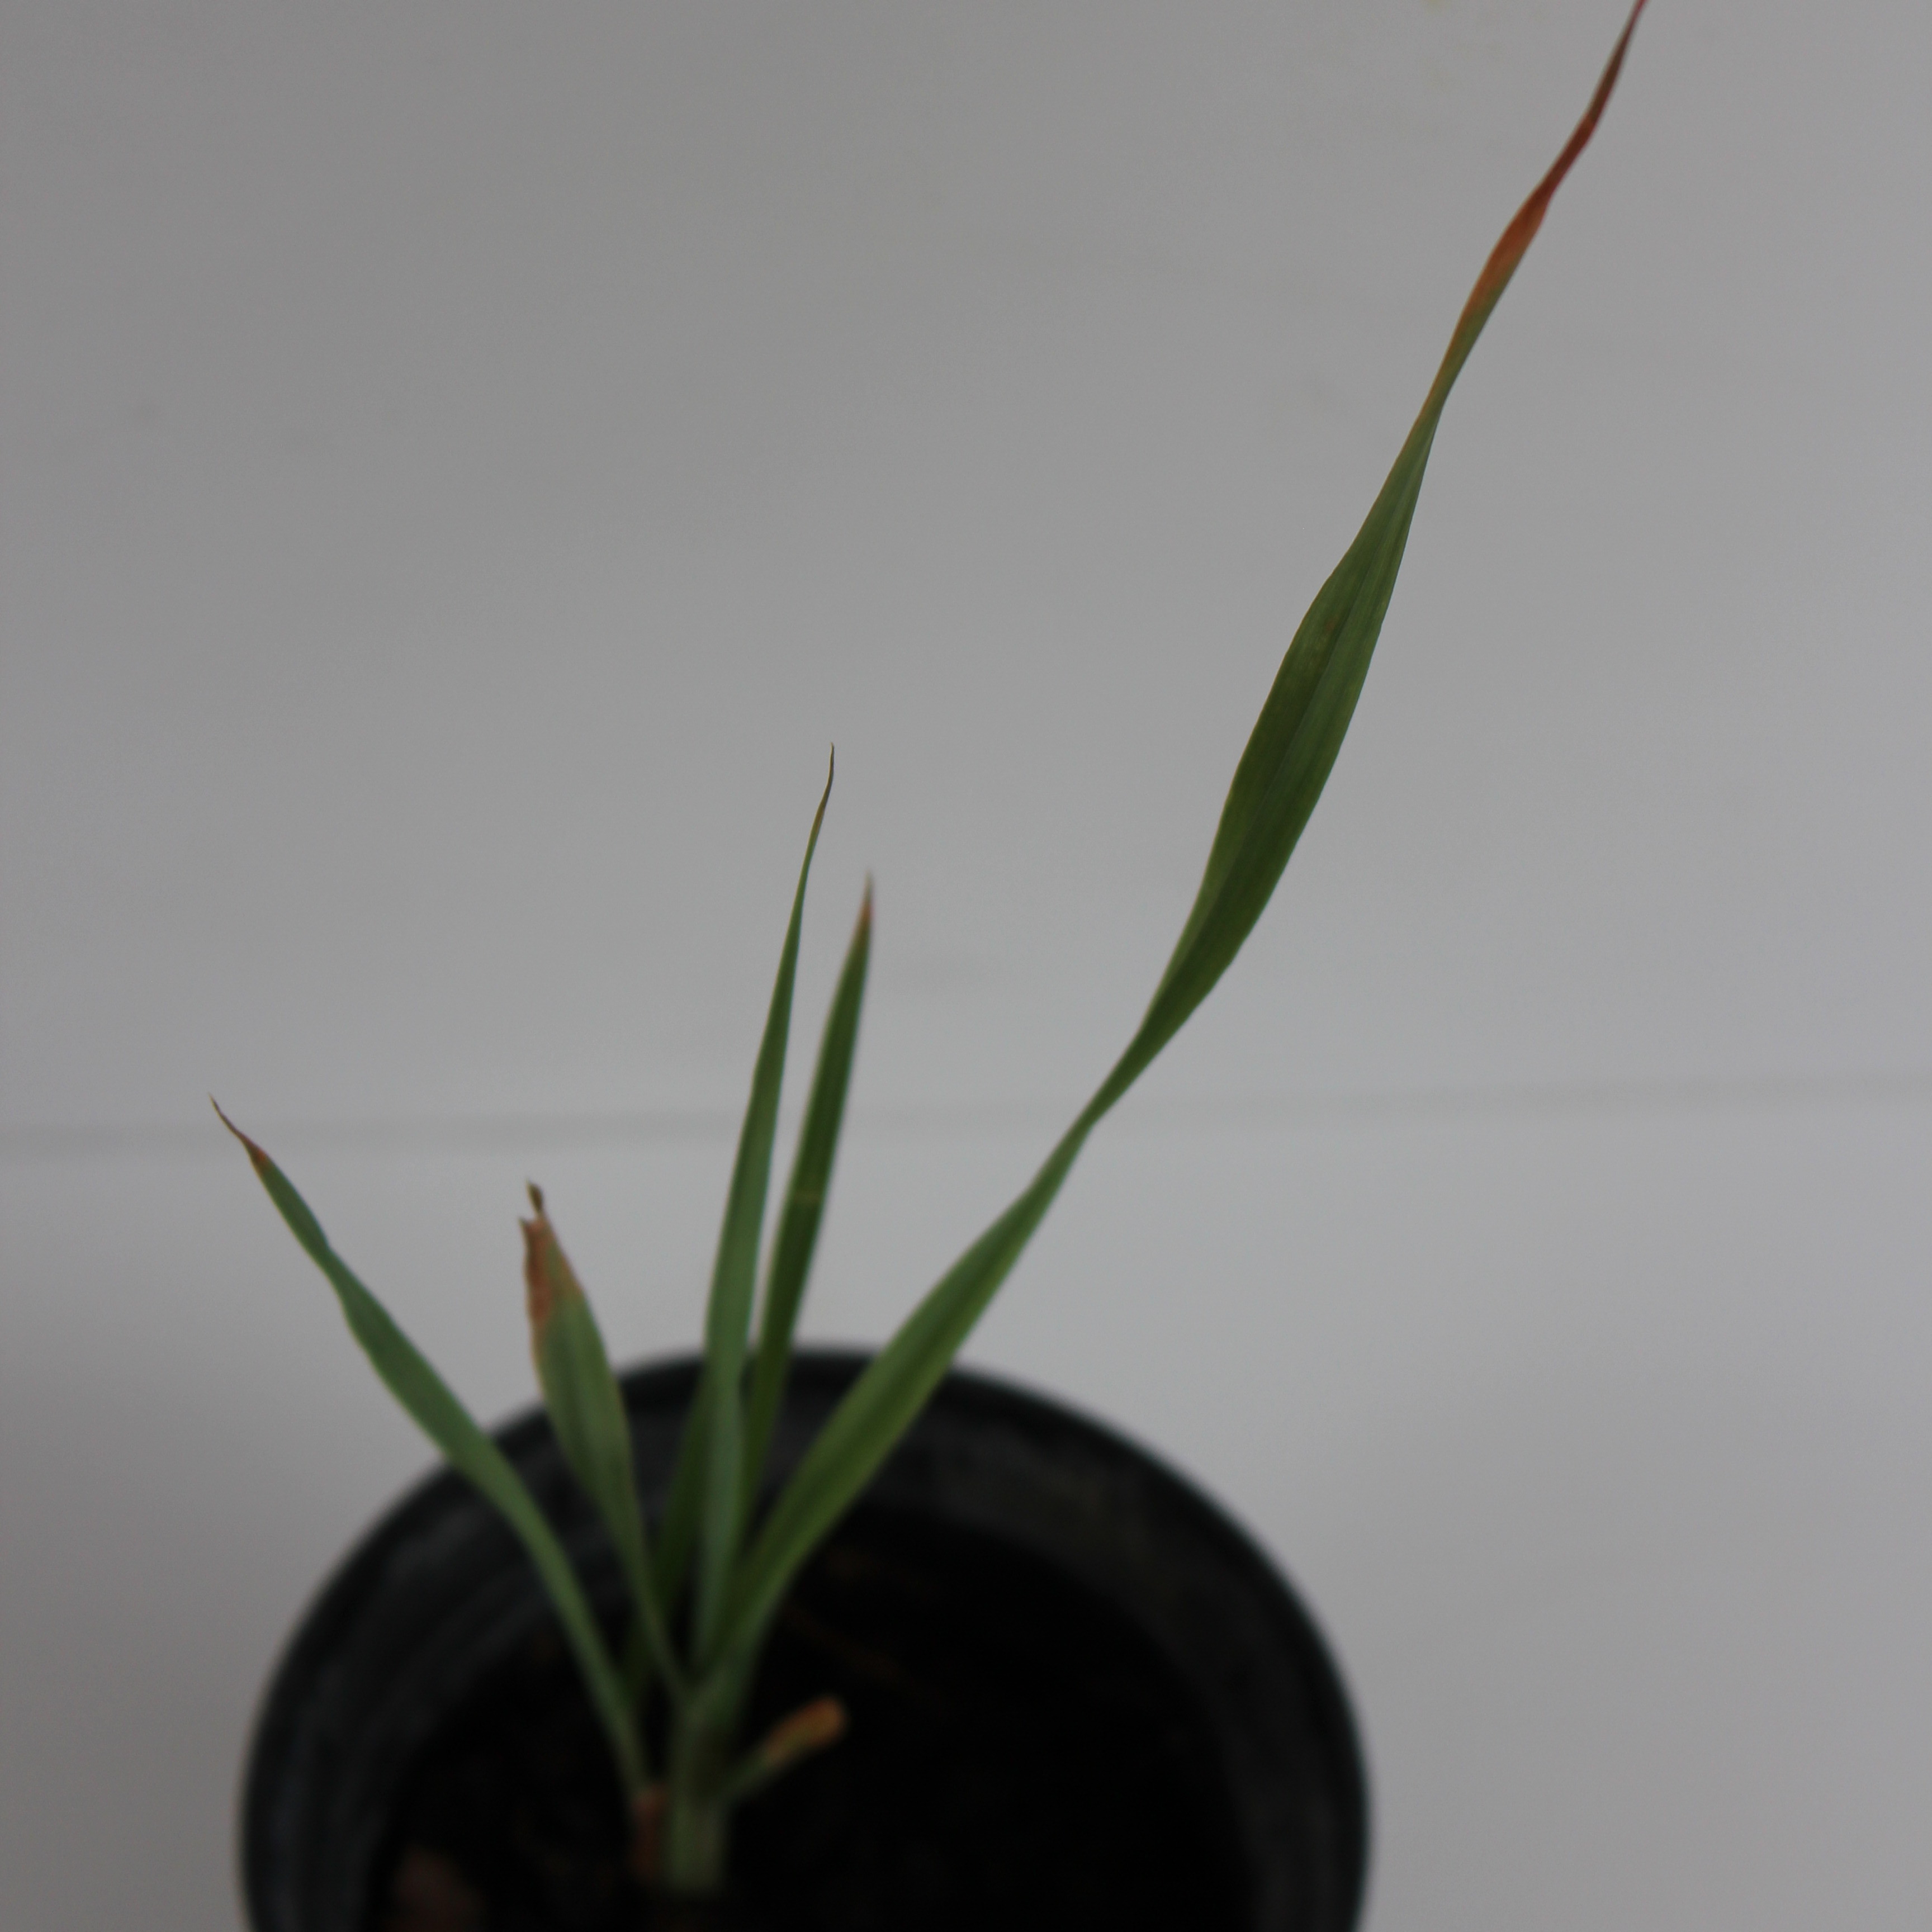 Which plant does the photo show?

Avena sterilis
